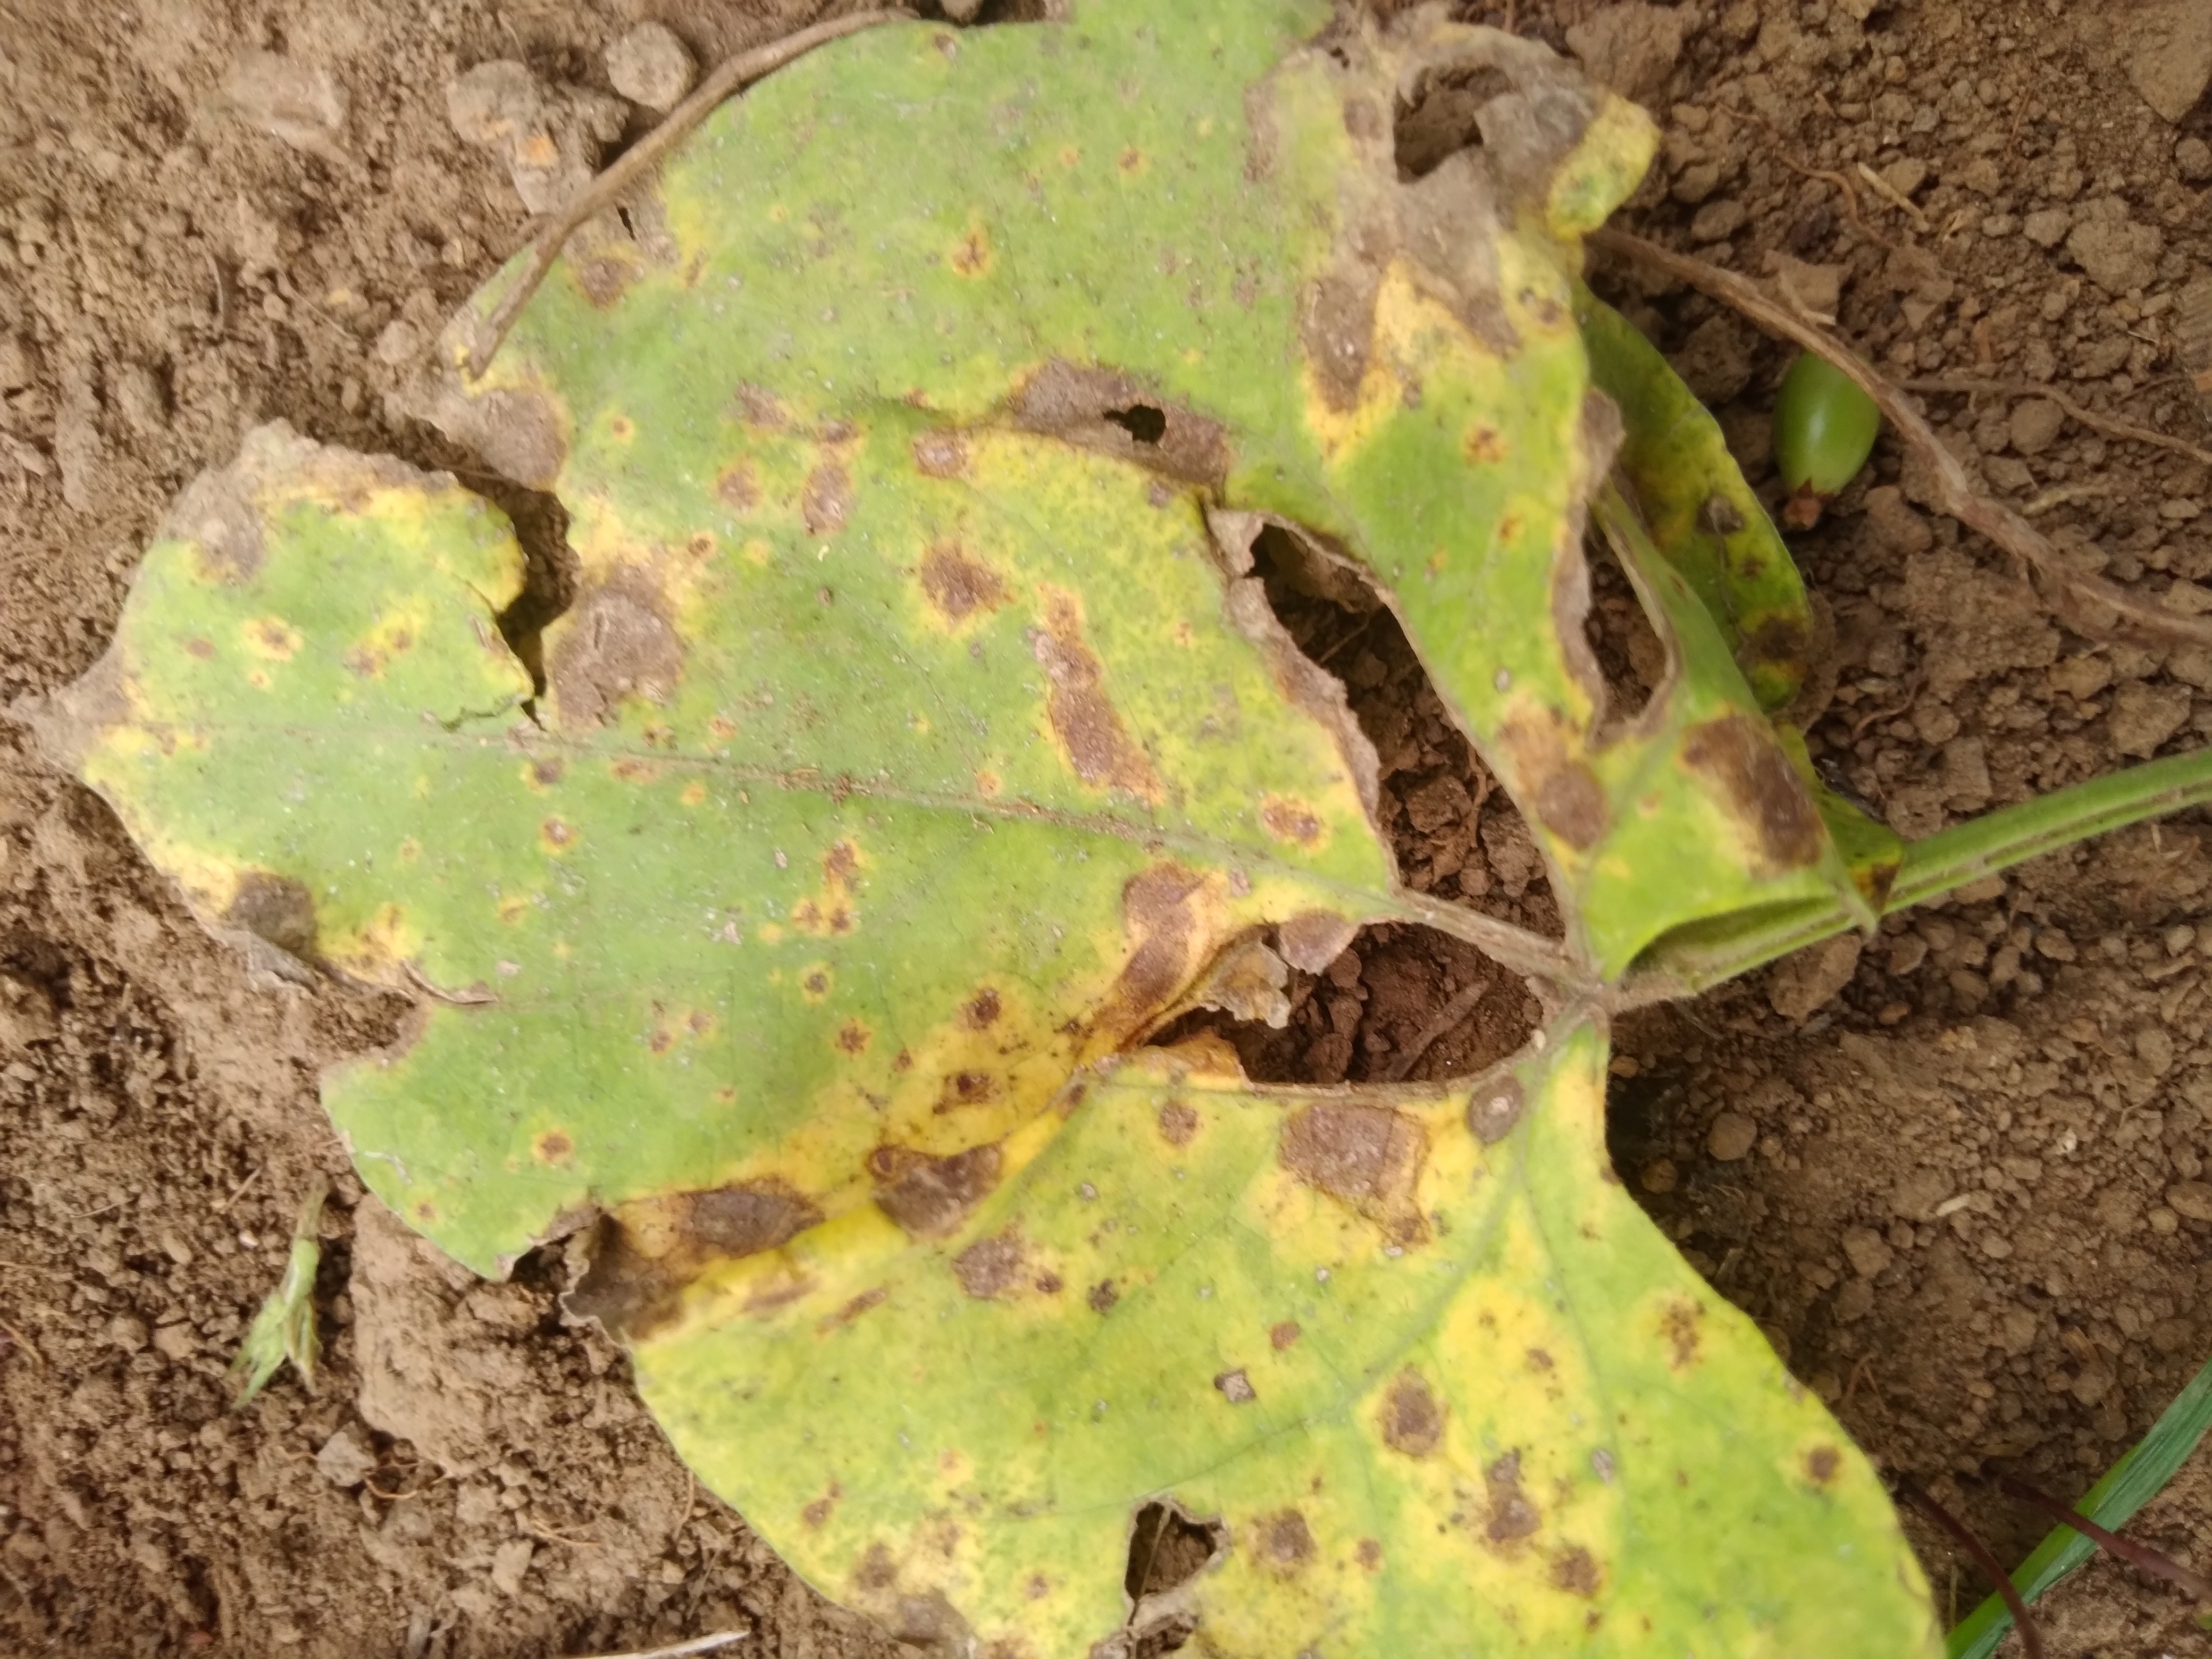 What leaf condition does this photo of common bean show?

rust
